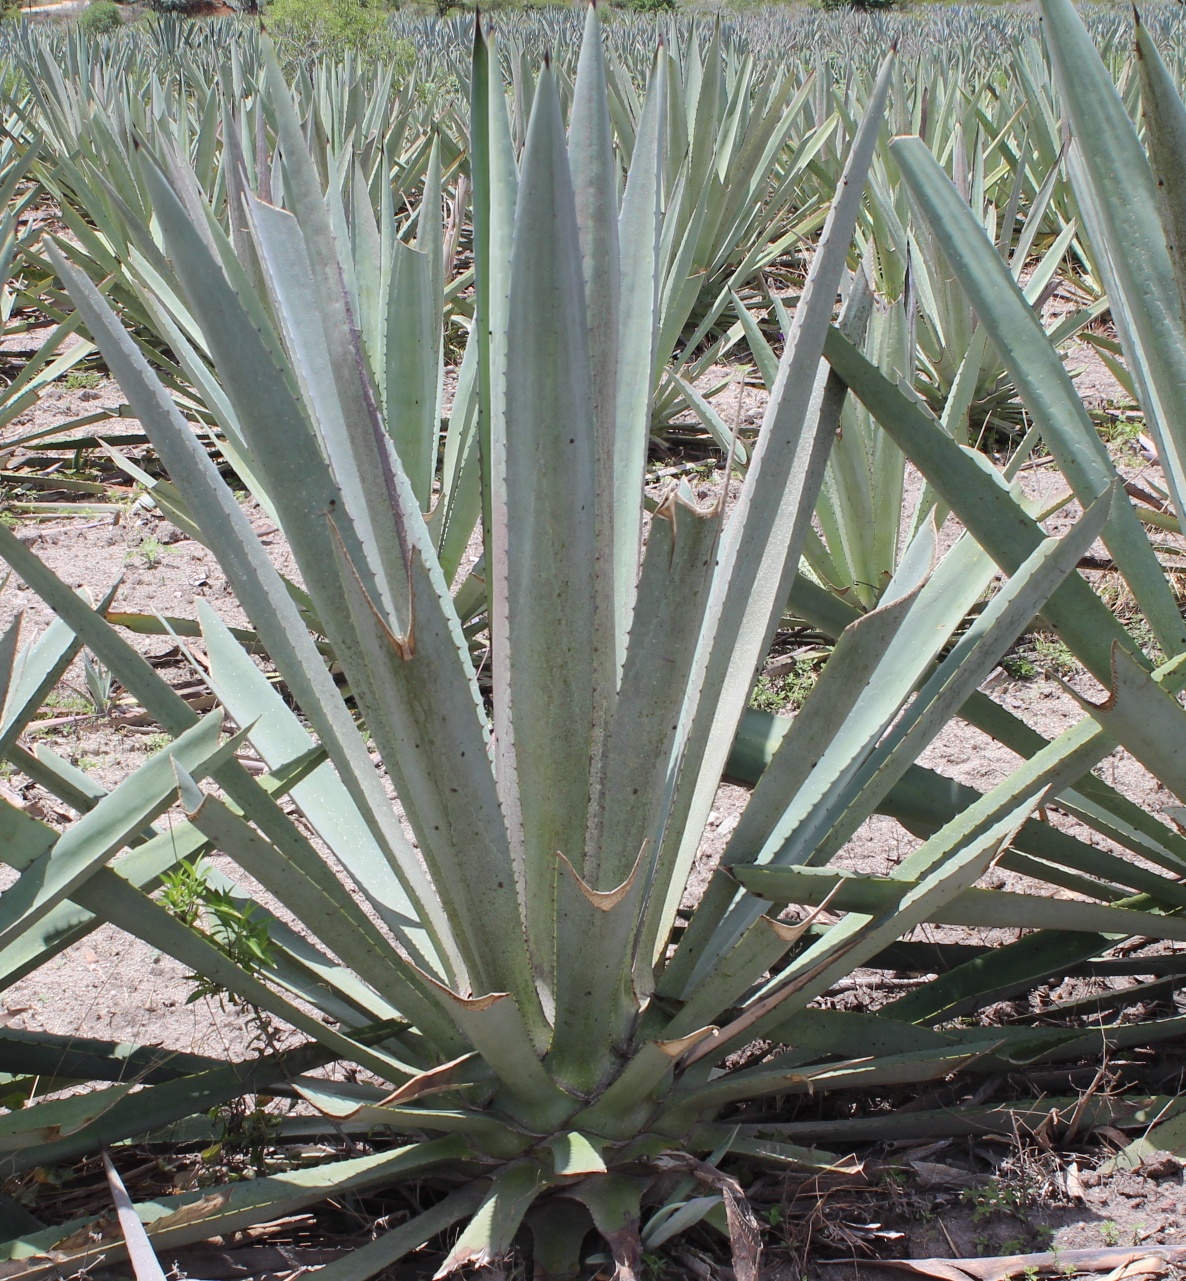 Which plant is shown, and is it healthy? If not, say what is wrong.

agave, healthy
